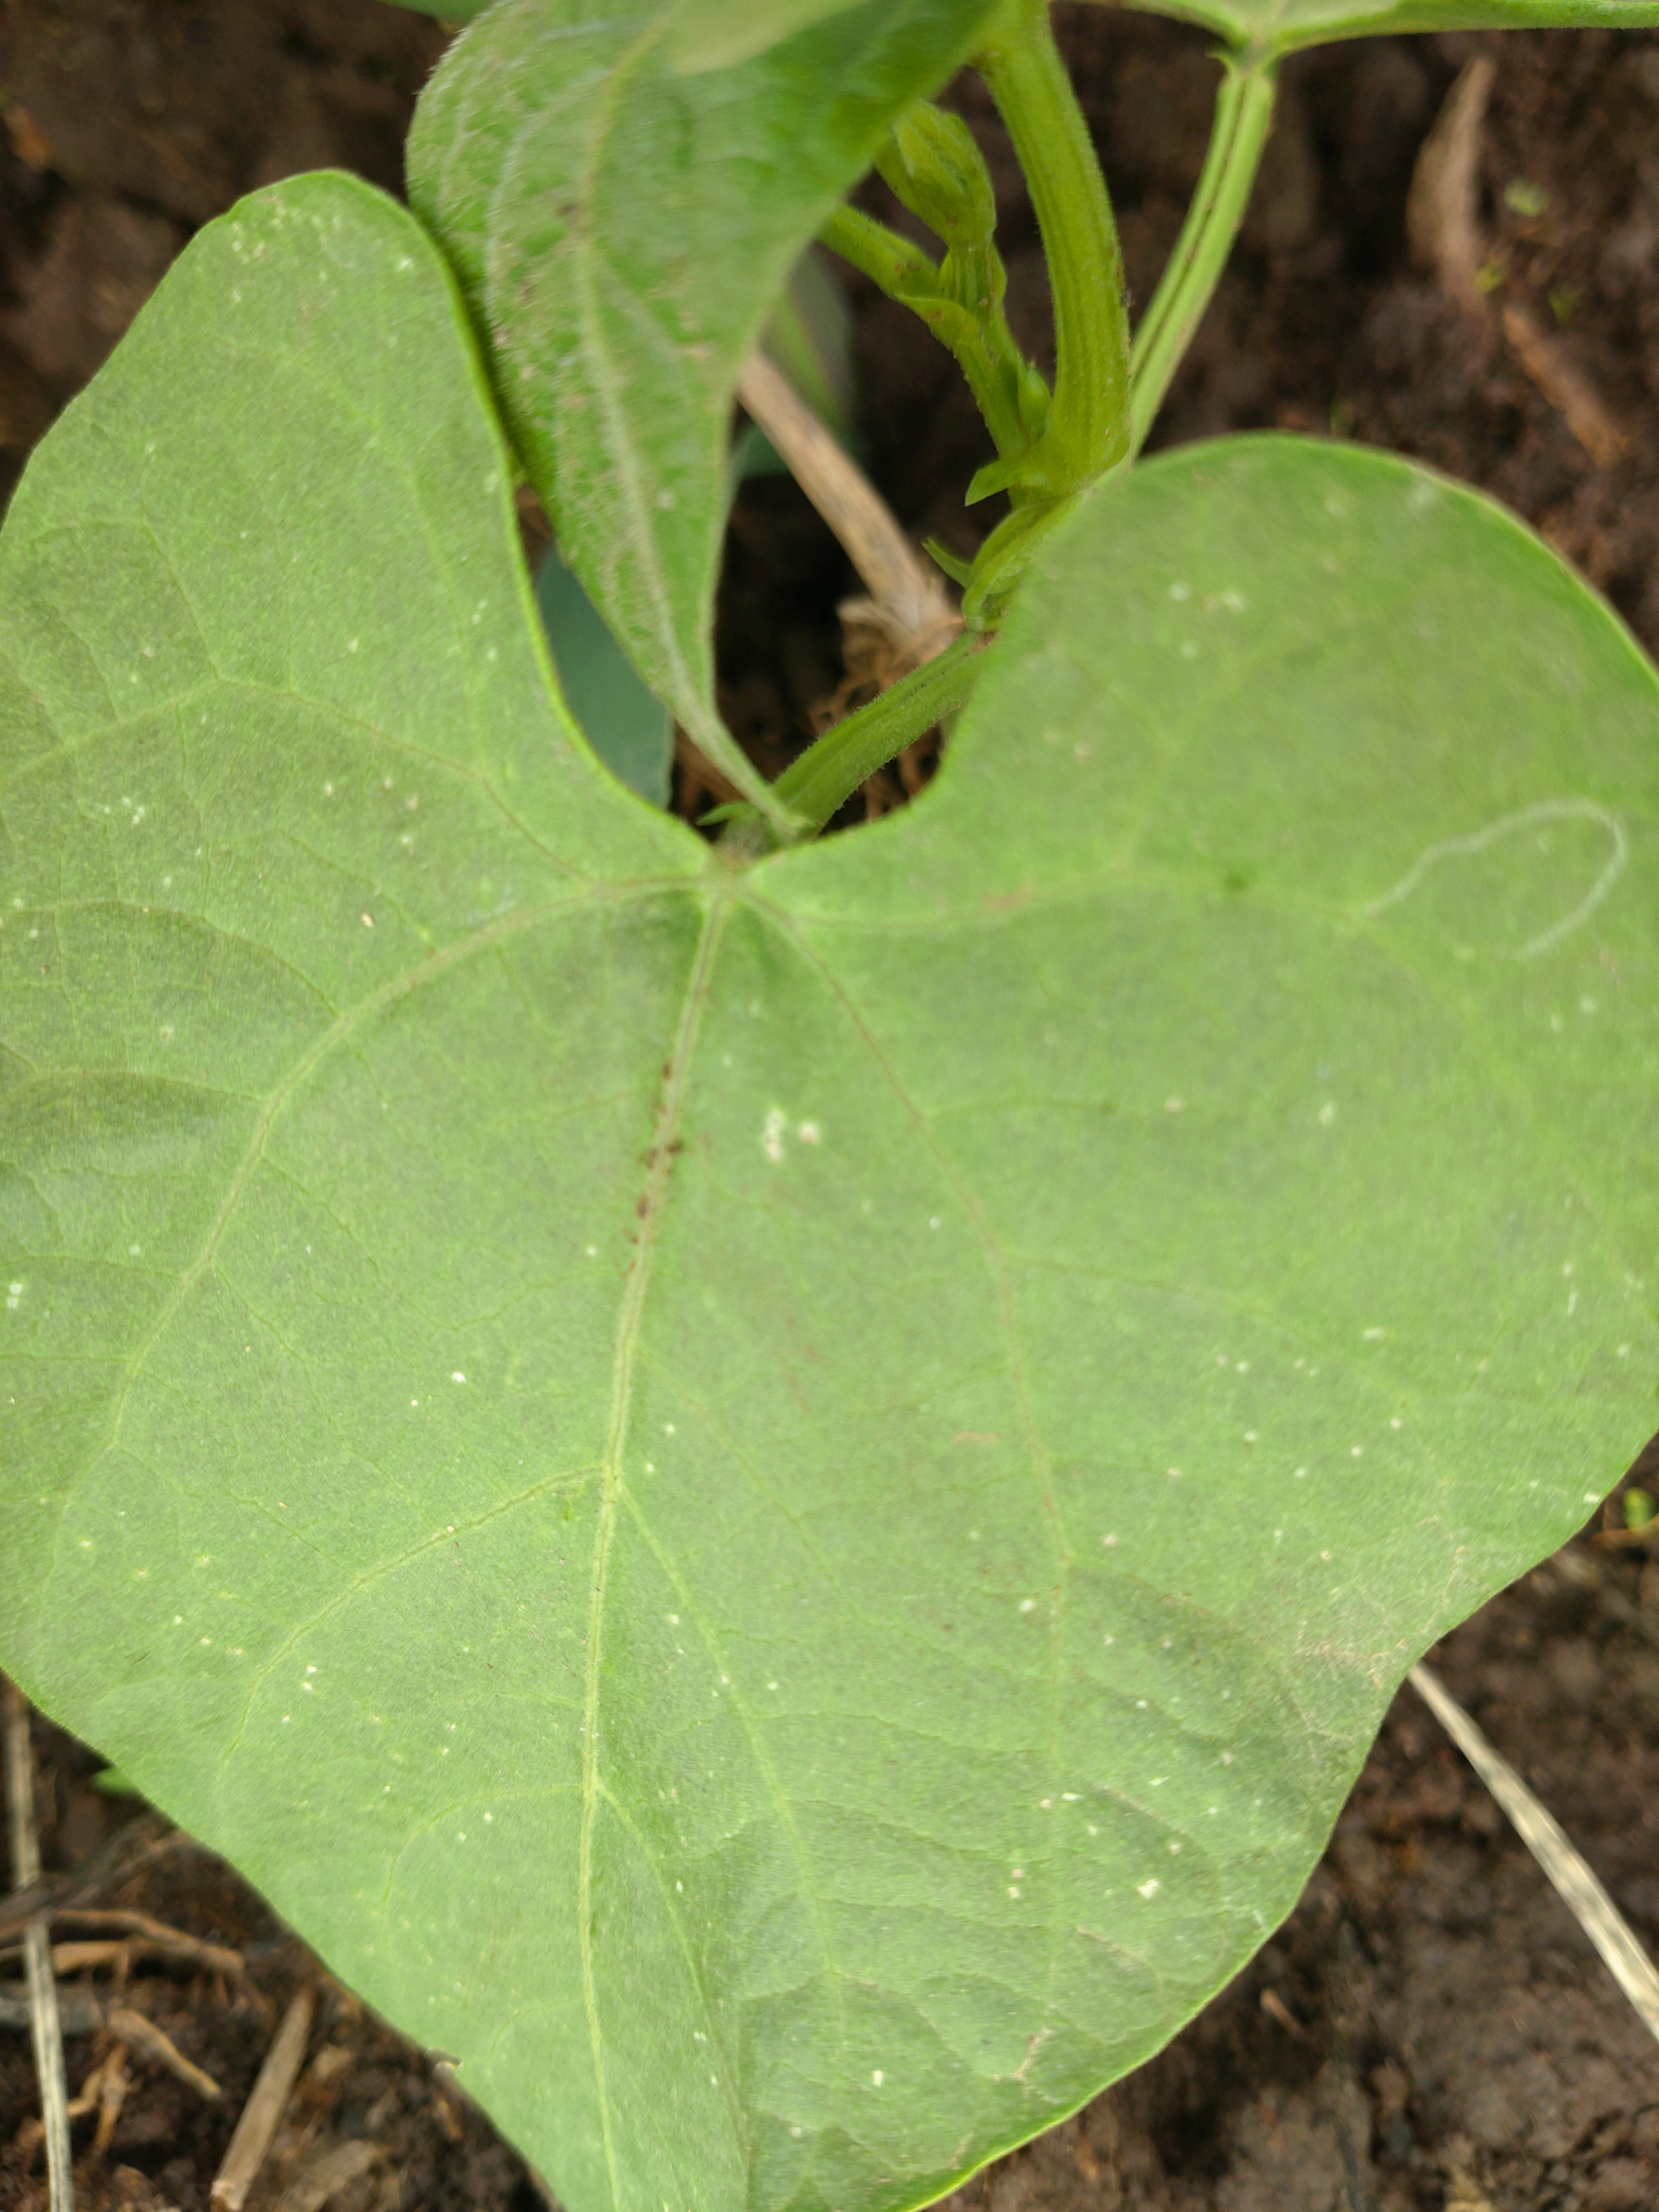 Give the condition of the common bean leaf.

healthy
